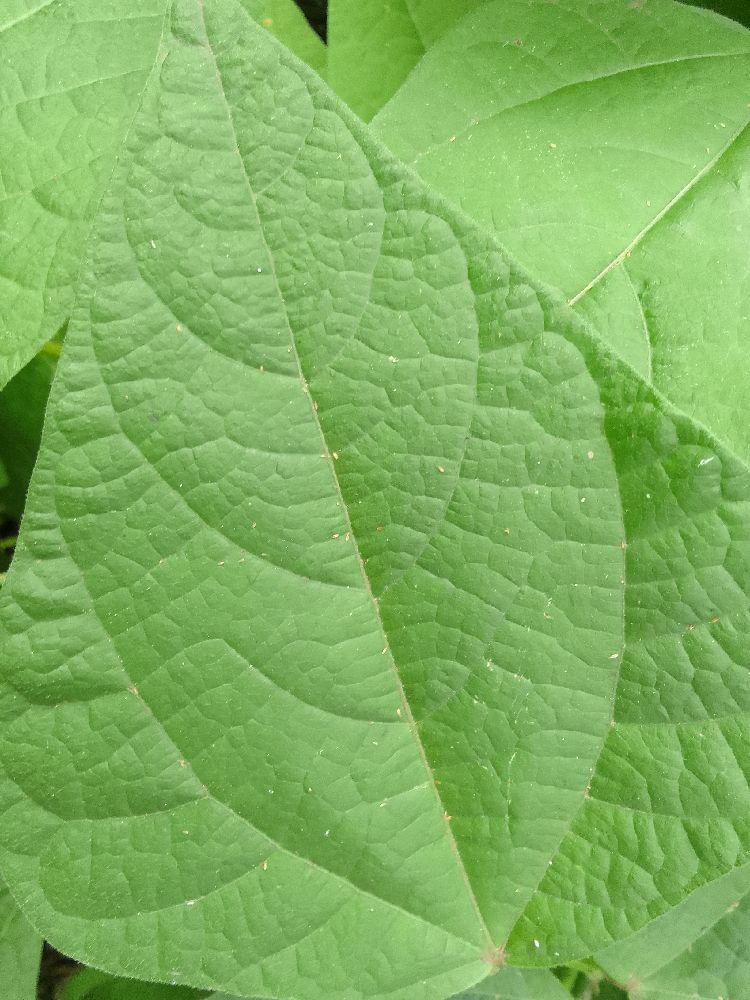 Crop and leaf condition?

common bean, healthy
